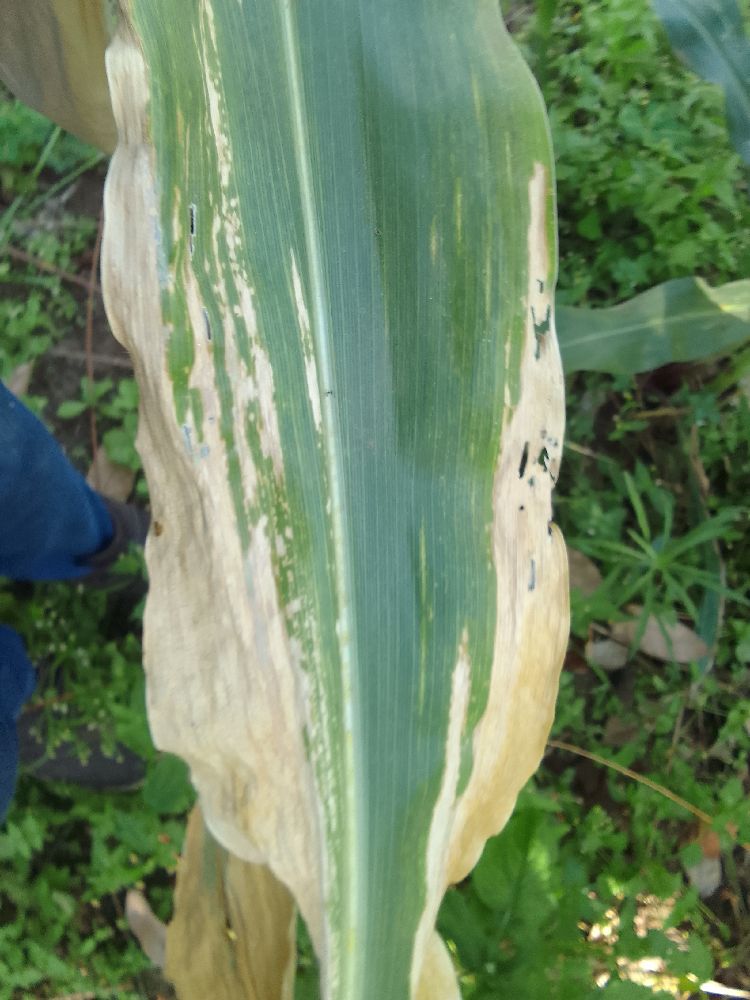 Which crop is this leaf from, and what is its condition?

maize, maize lethal necrosis
